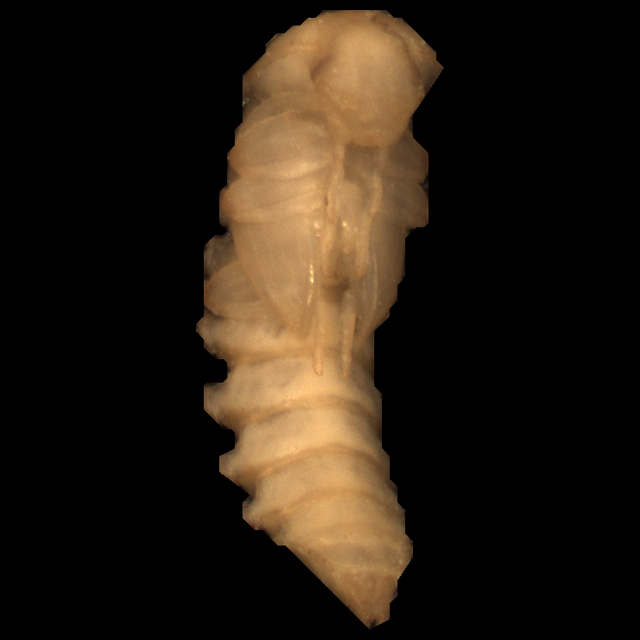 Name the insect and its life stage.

mealworm pupa
